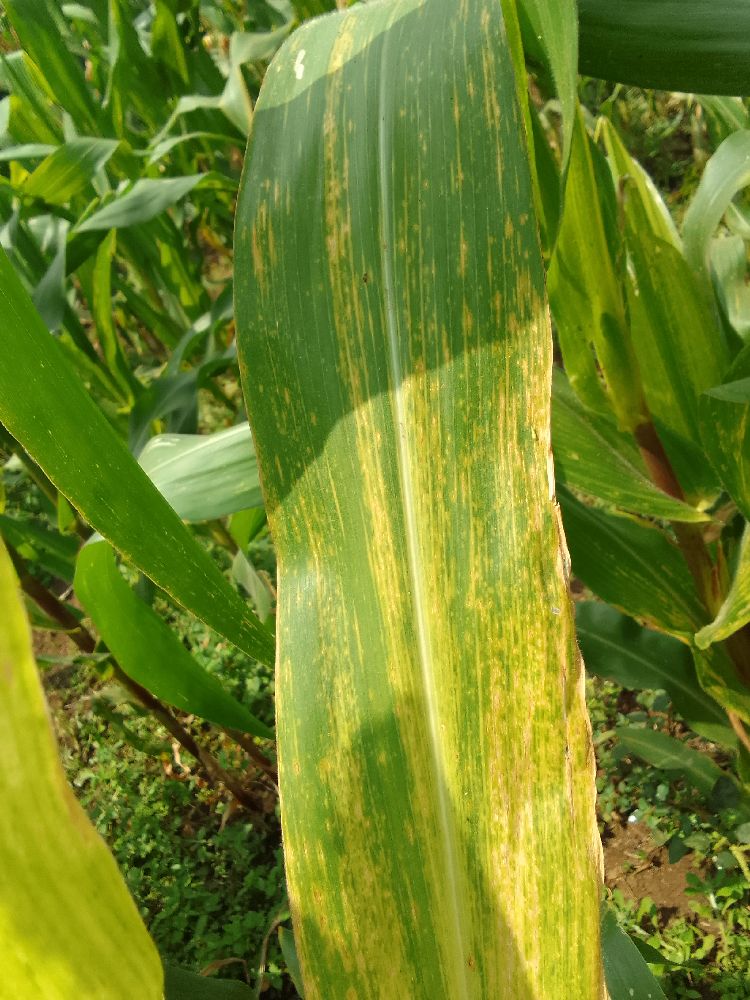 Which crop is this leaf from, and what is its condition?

maize, maize lethal necrosis
